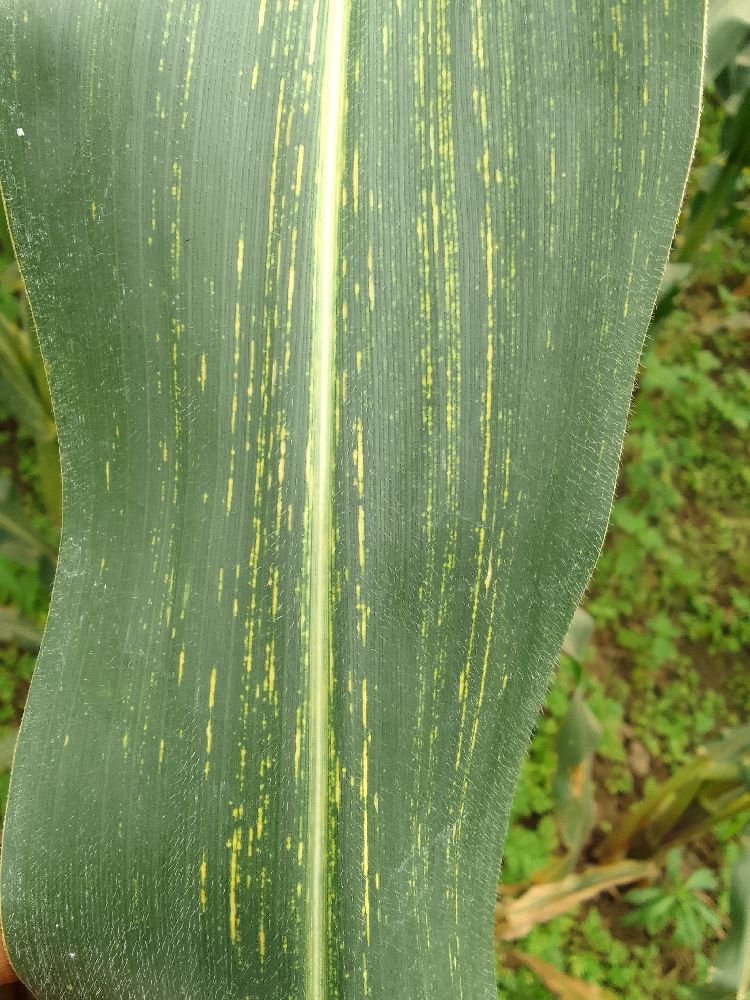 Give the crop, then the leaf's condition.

maize, maize streak virus
